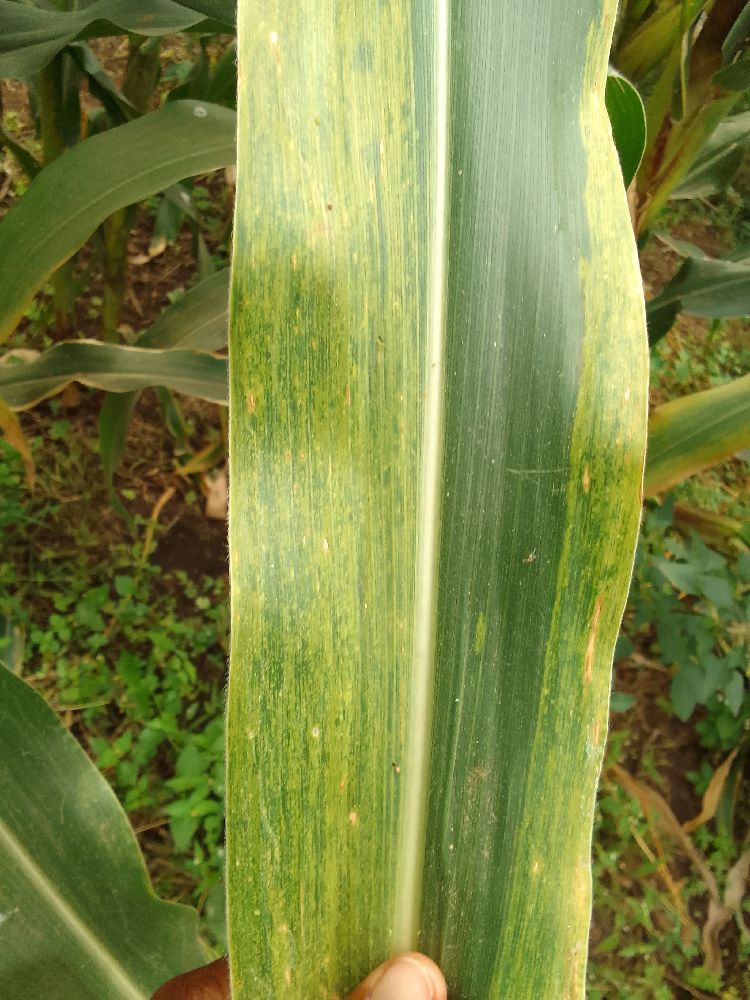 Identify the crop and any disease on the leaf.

maize, maize lethal necrosis
